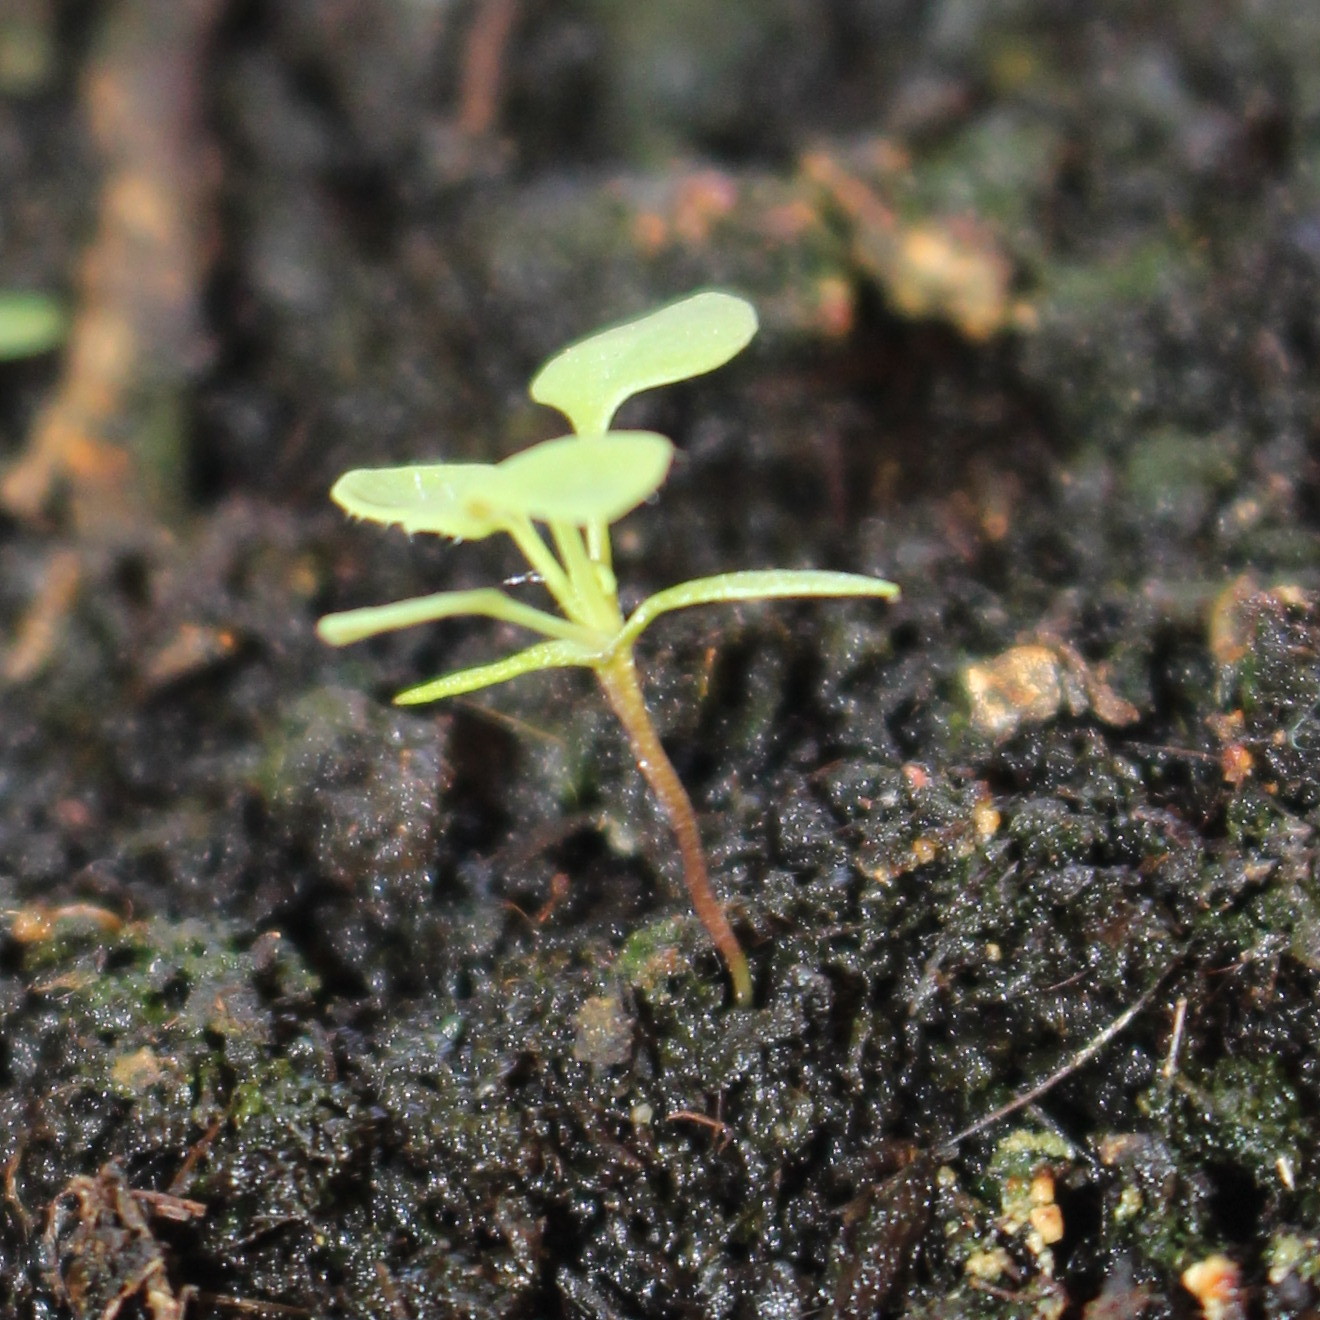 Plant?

Papaver rhoeas
